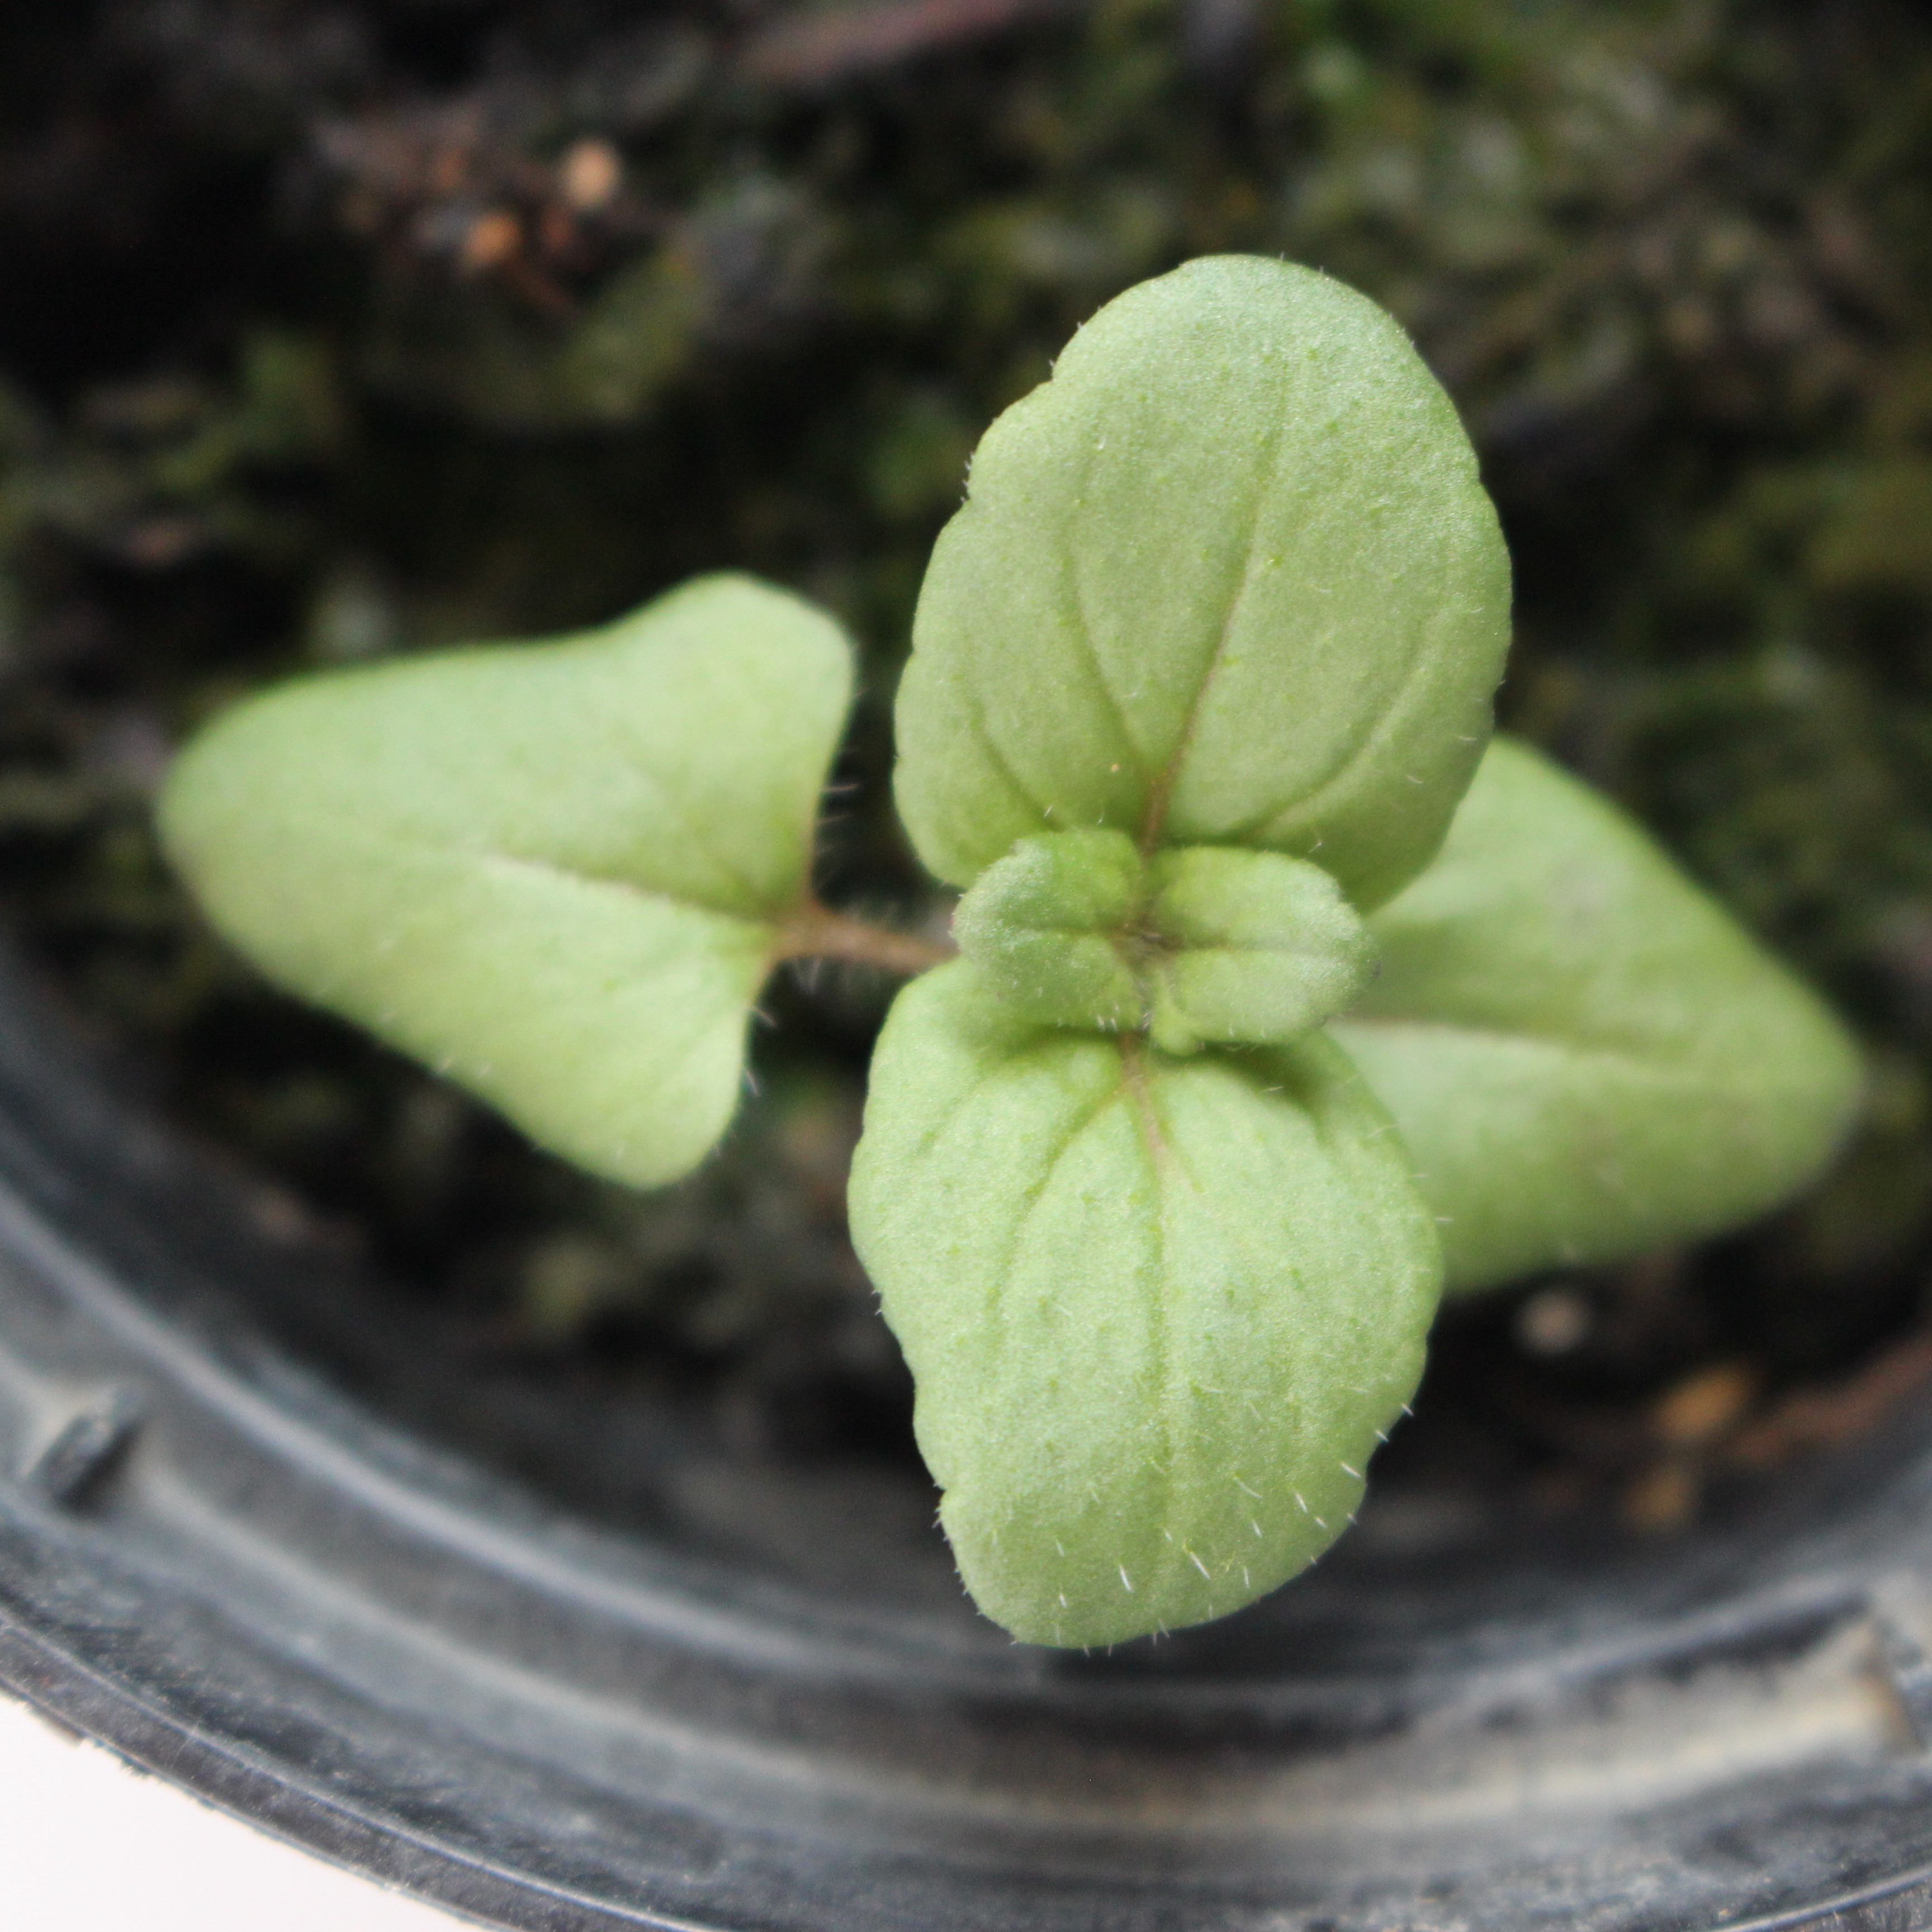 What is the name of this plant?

Veronica persica
